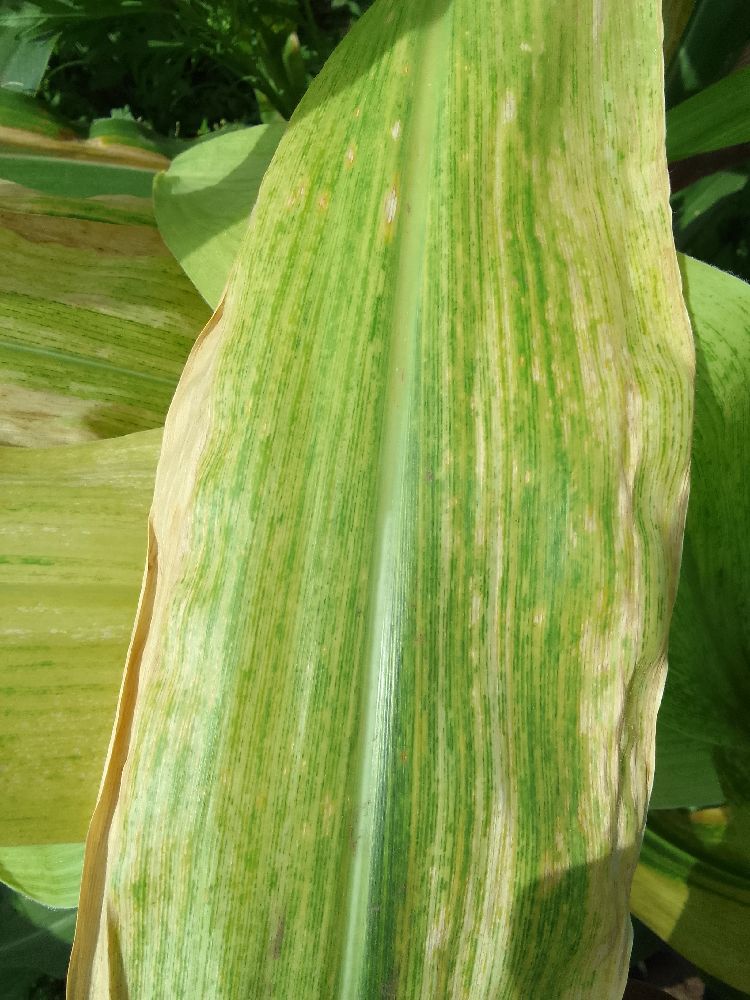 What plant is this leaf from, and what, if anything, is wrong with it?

maize, maize lethal necrosis
